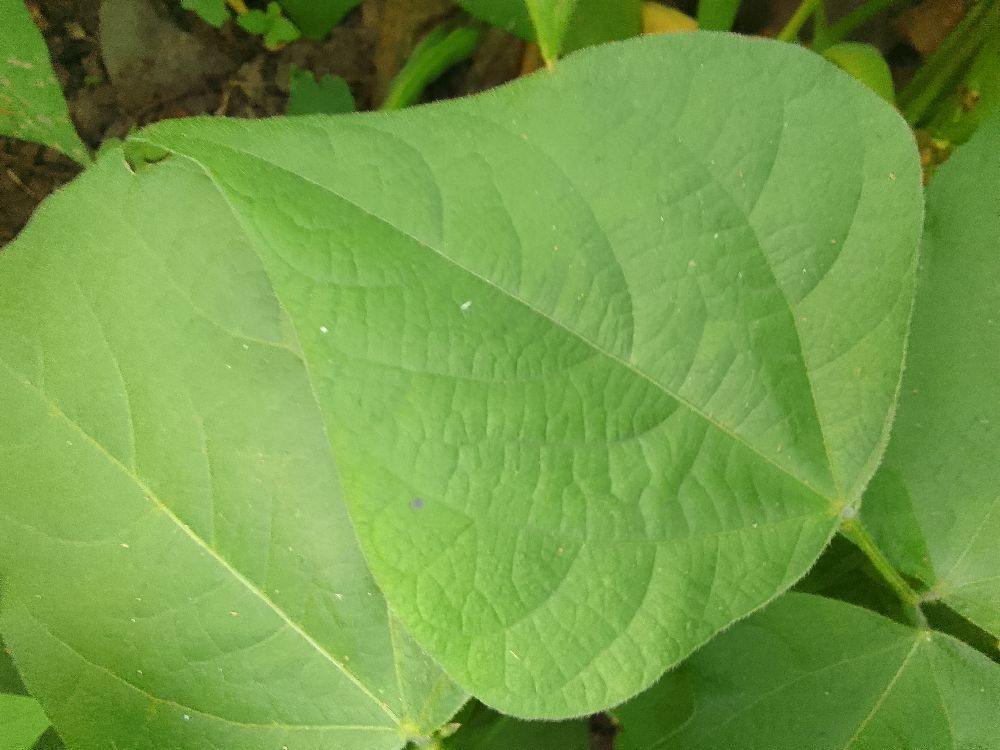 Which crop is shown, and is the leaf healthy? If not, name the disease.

common bean, healthy
